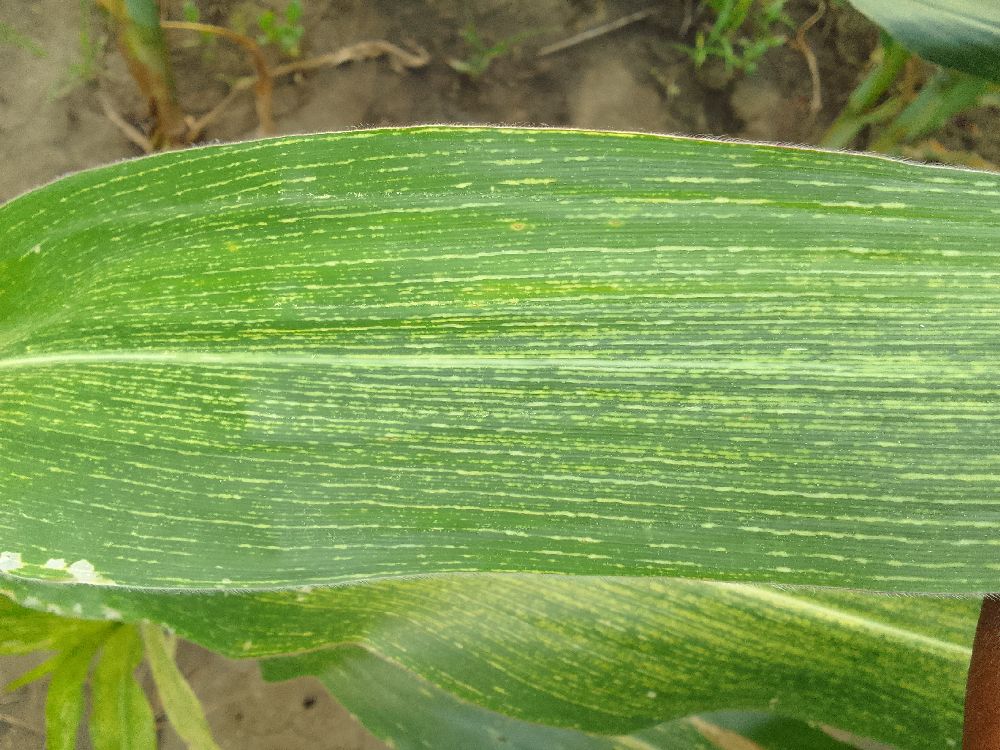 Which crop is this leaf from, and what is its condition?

maize, maize streak virus
